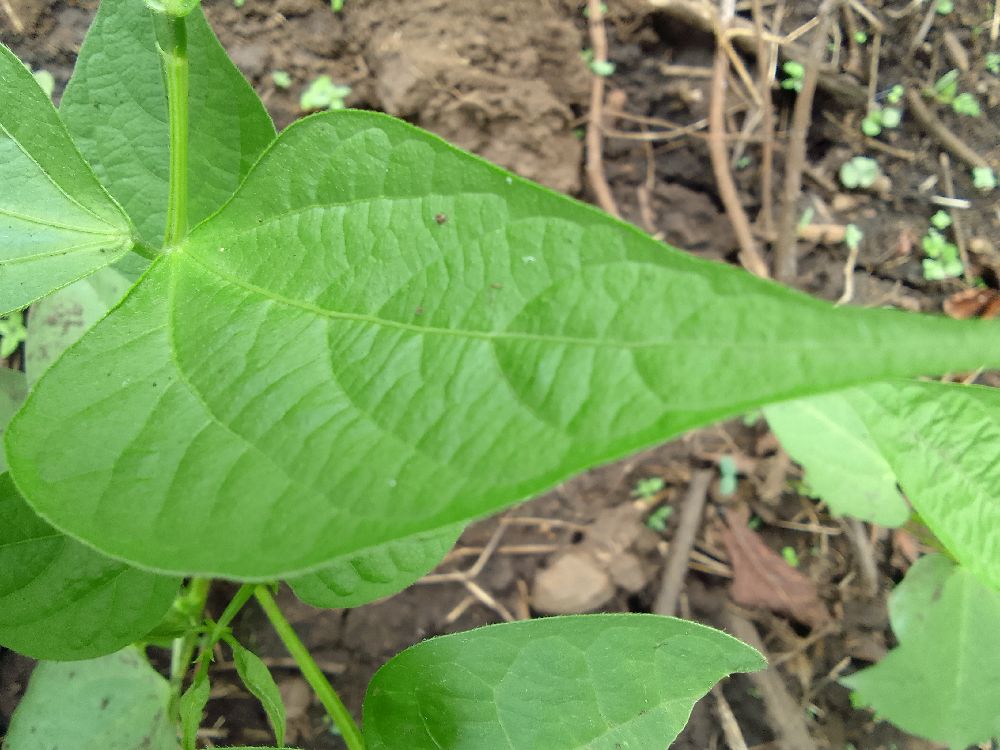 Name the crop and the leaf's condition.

common bean, healthy
